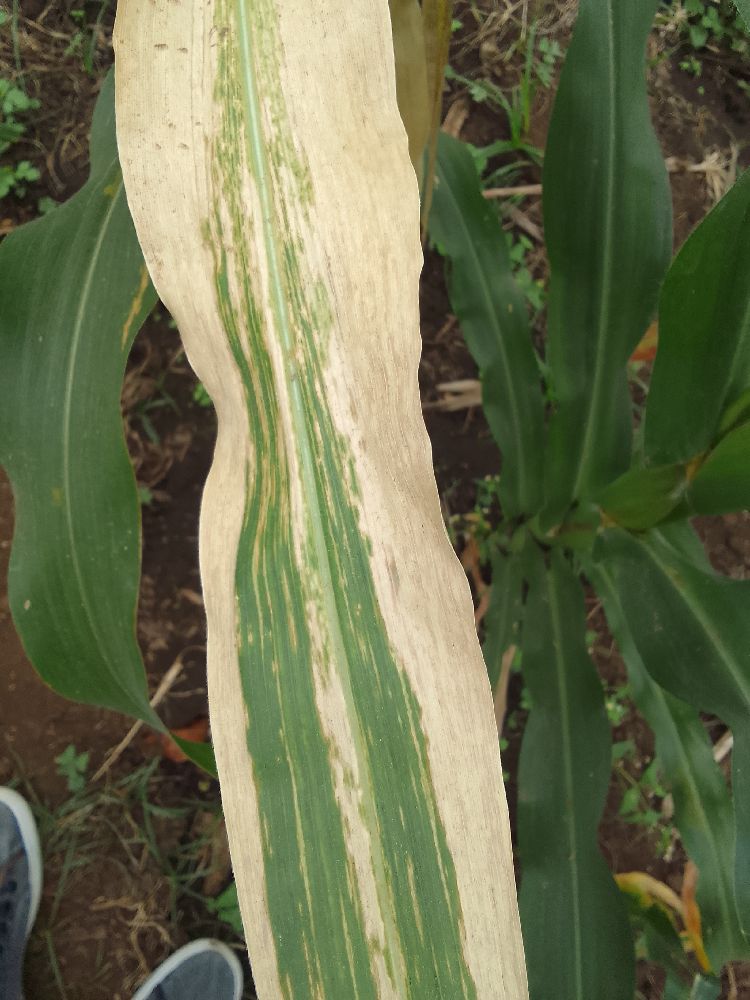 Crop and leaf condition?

maize, maize lethal necrosis
